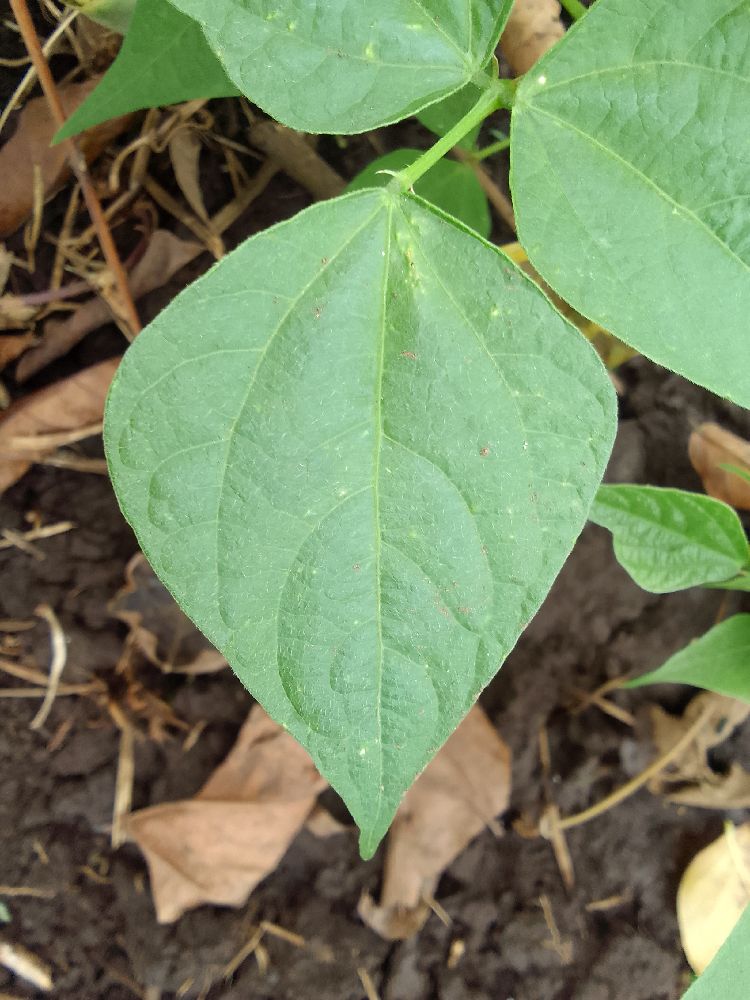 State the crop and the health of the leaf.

common bean, healthy
